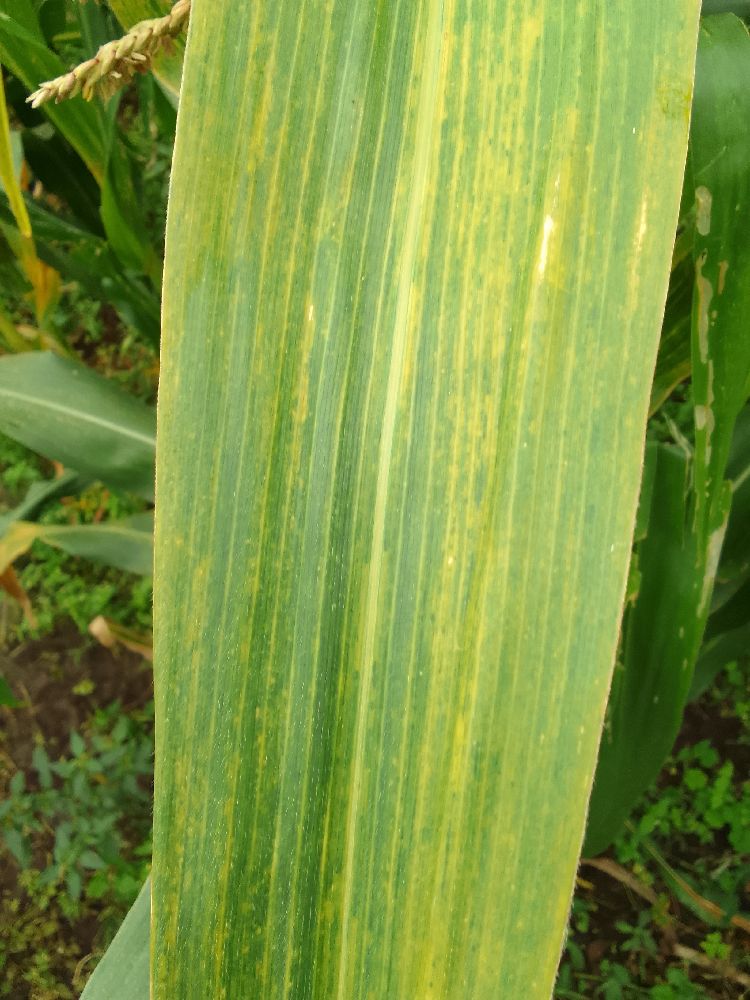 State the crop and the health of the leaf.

maize, maize lethal necrosis
